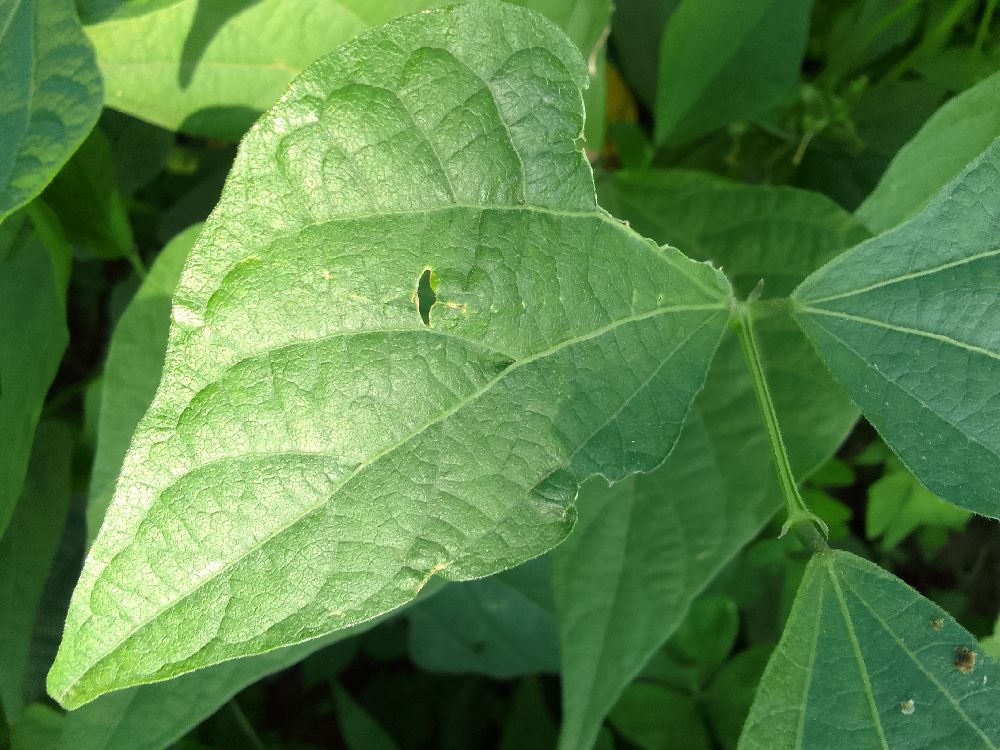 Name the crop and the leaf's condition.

common bean, healthy
